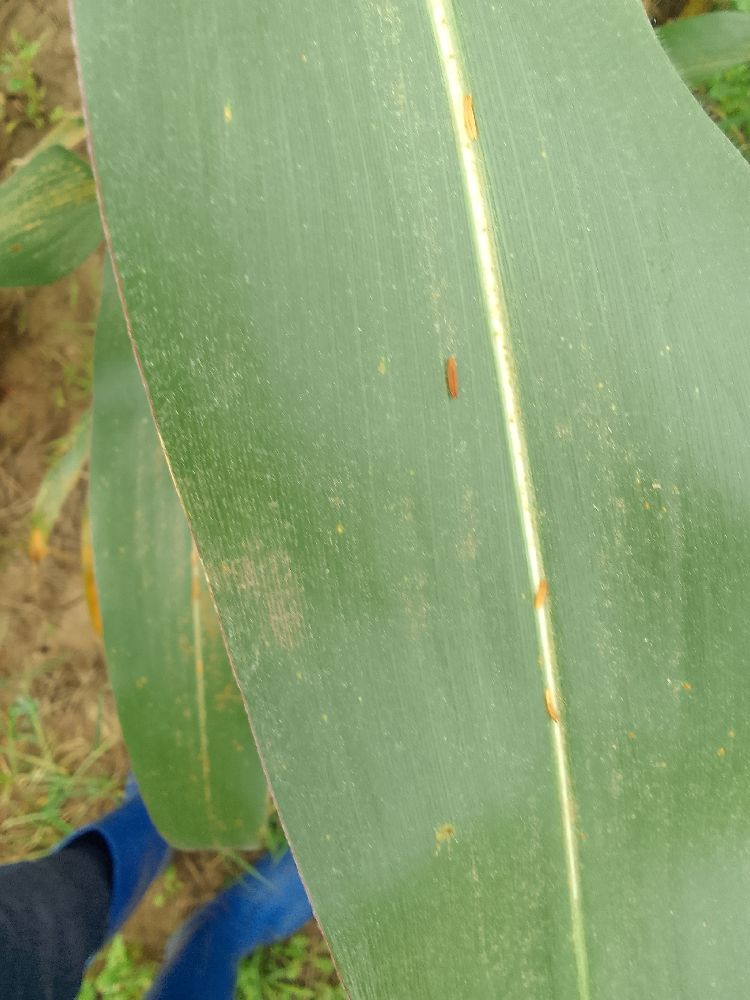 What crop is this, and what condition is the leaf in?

maize, healthy
